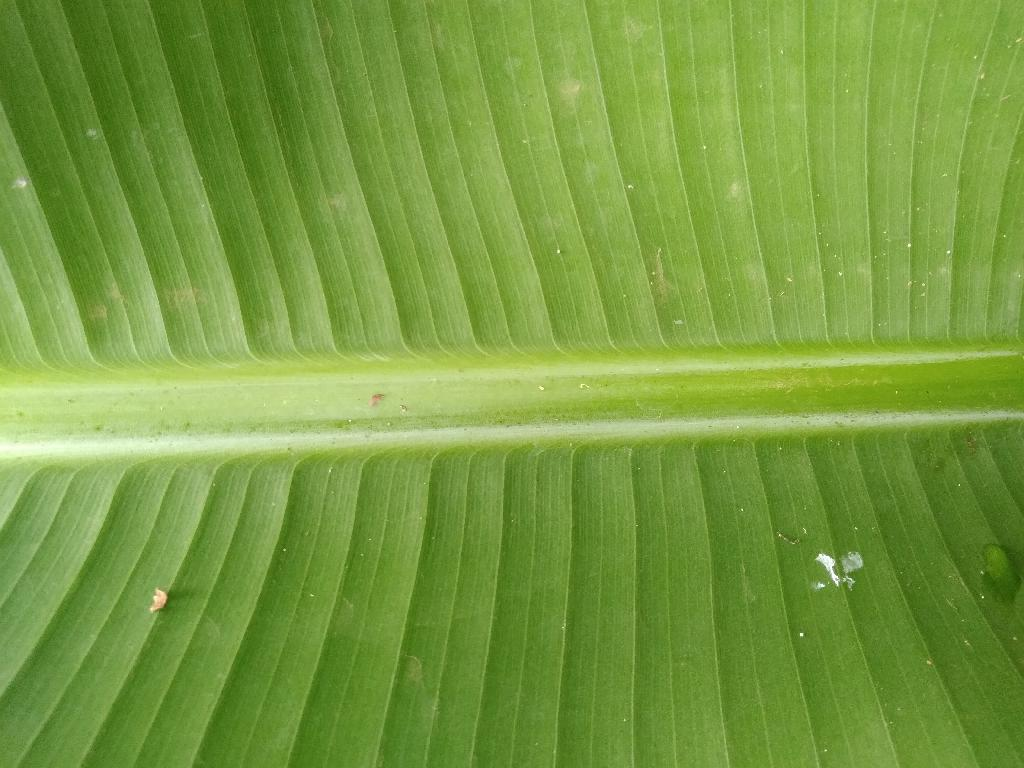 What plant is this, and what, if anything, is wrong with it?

banana, healthy
